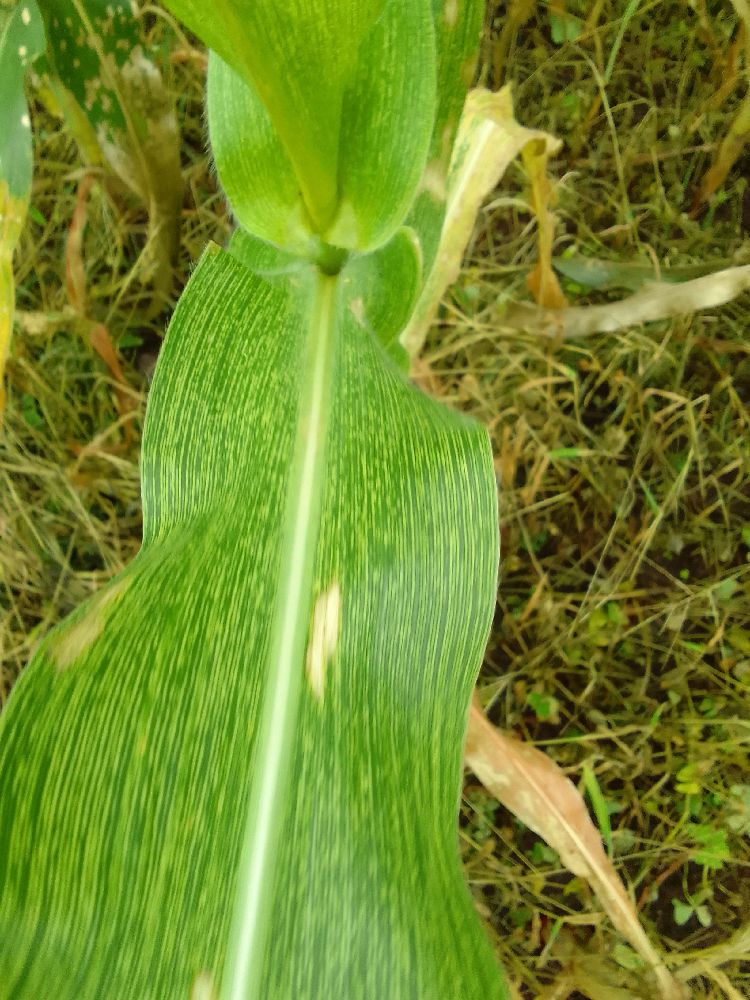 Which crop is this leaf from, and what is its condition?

maize, healthy
